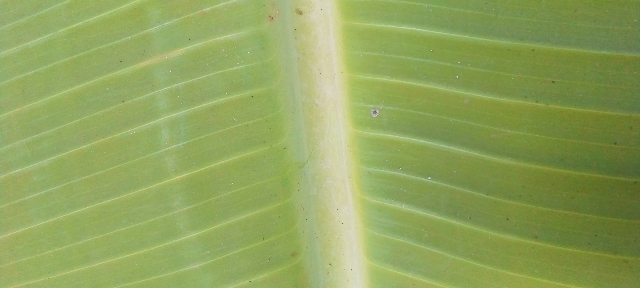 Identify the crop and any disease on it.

banana, healthy
